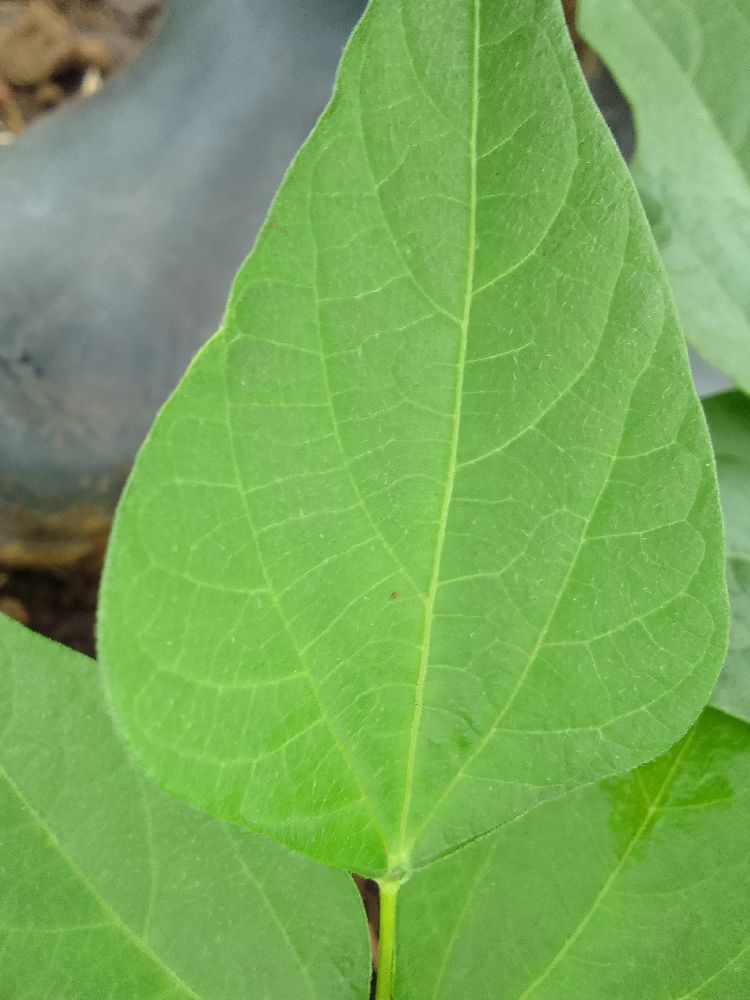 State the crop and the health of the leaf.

common bean, healthy
